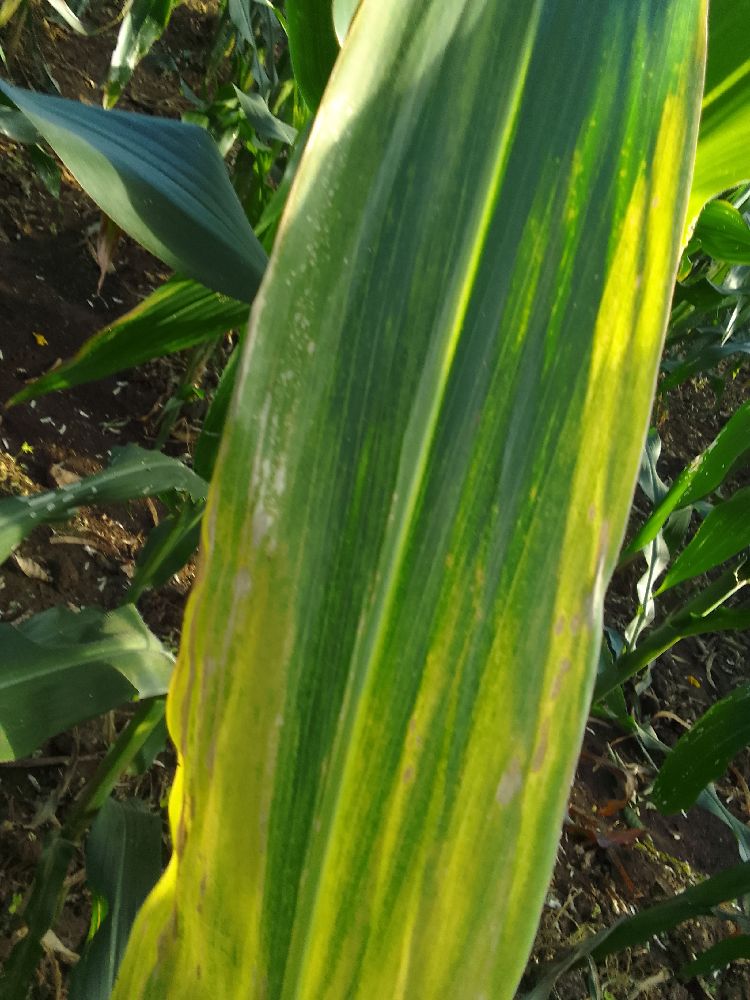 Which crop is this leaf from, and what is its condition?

maize, maize lethal necrosis
